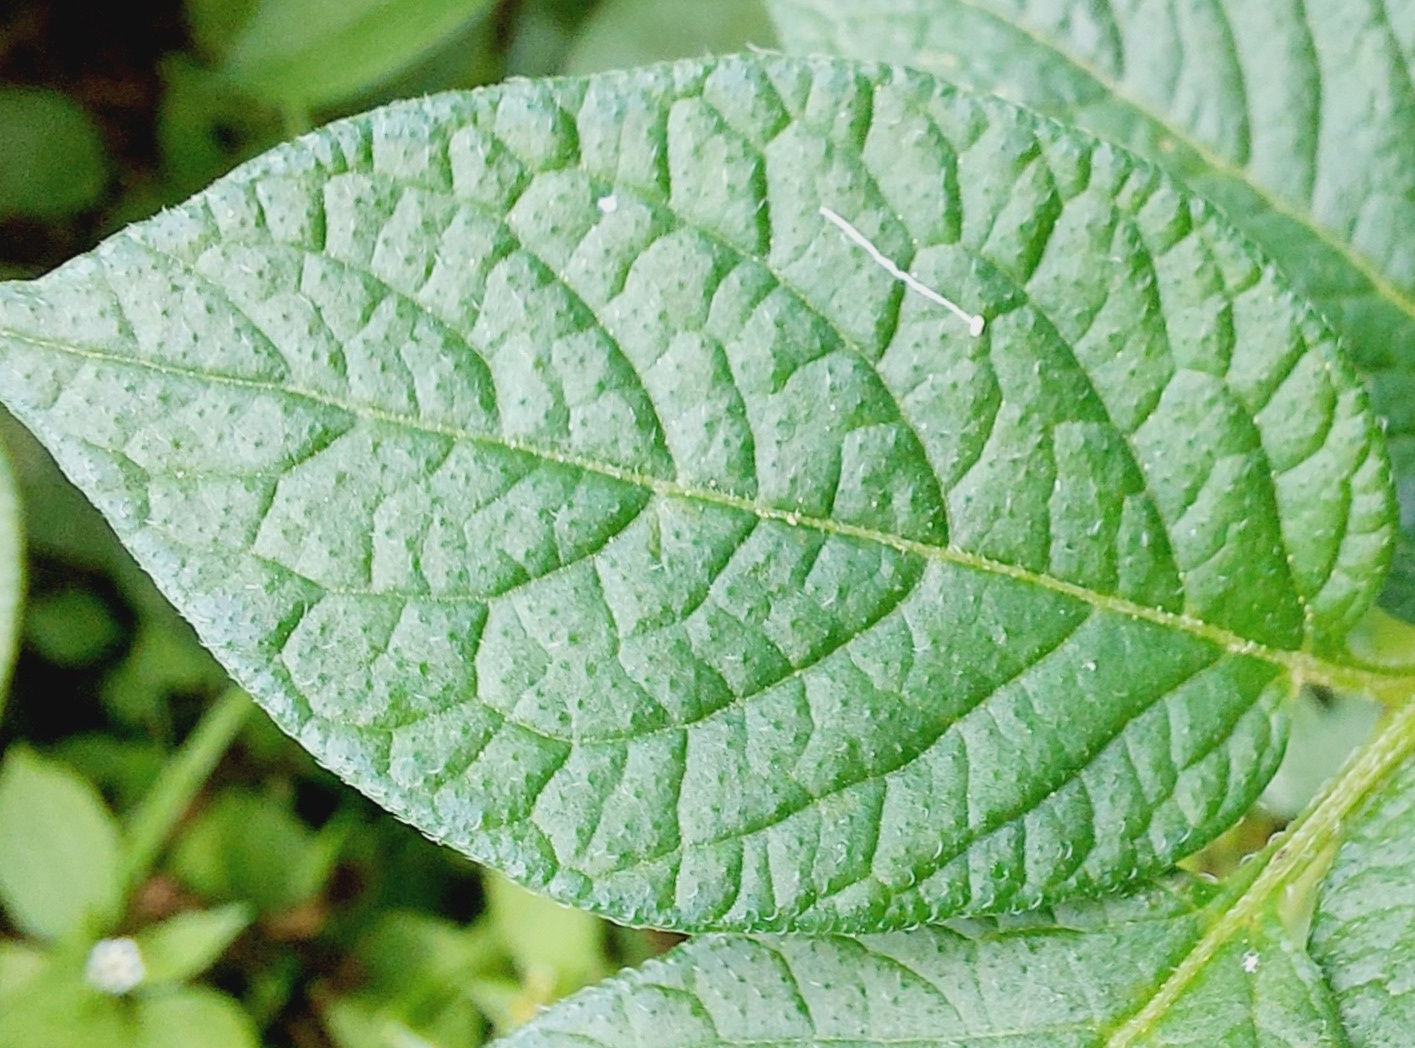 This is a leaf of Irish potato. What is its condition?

healthy
